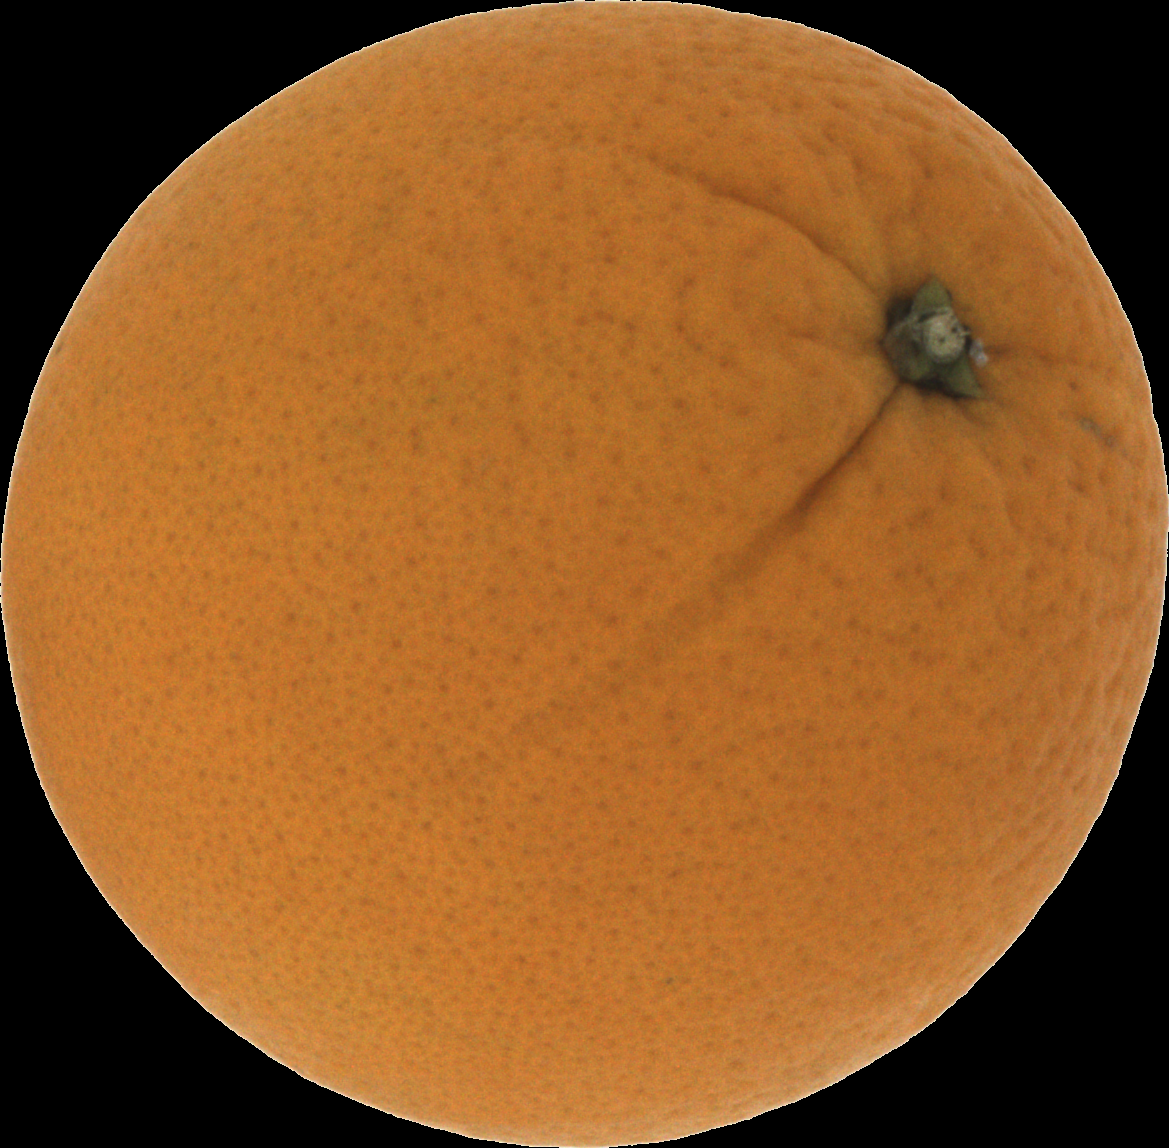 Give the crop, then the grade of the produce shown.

orange, good
